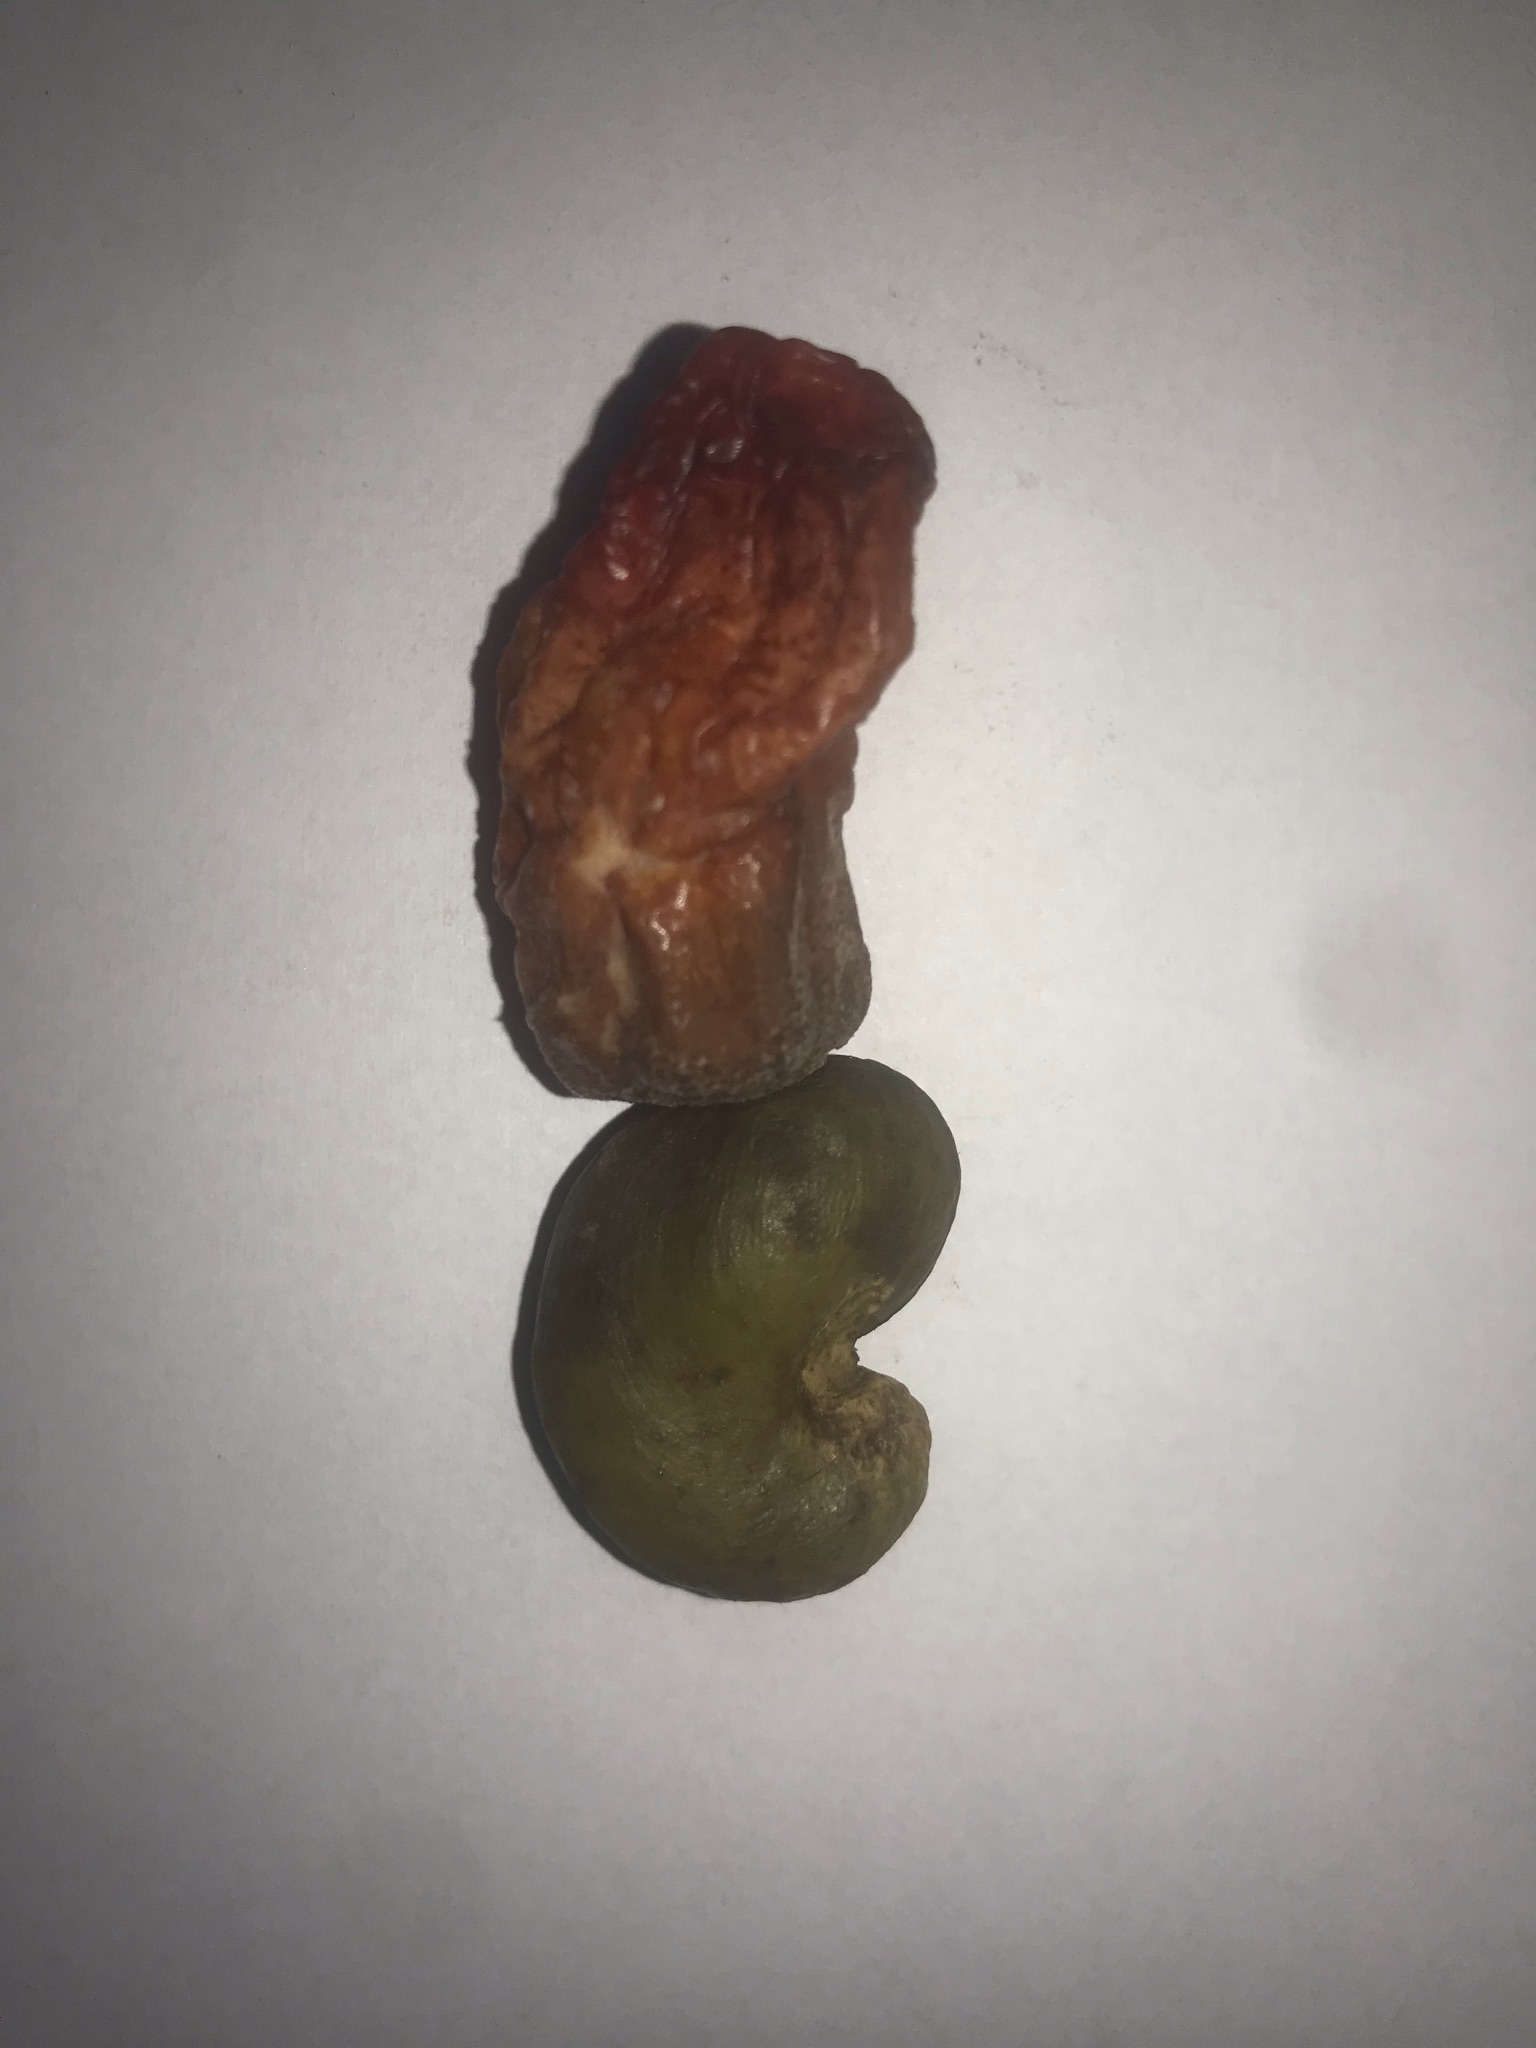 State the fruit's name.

caju vermelho
